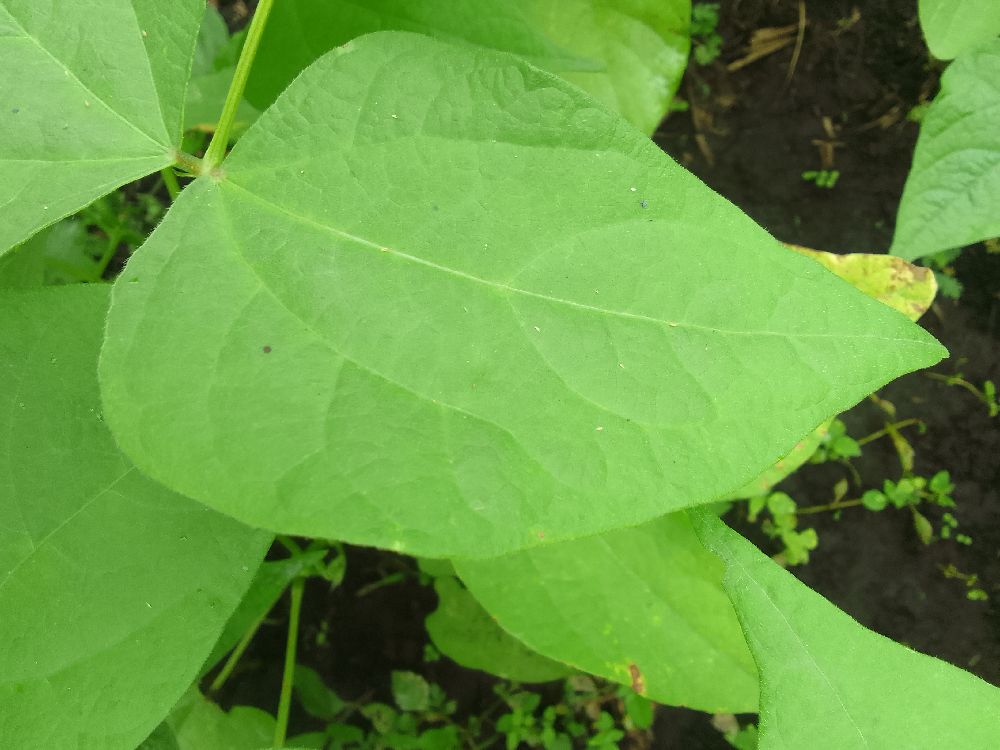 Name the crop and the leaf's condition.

common bean, healthy
